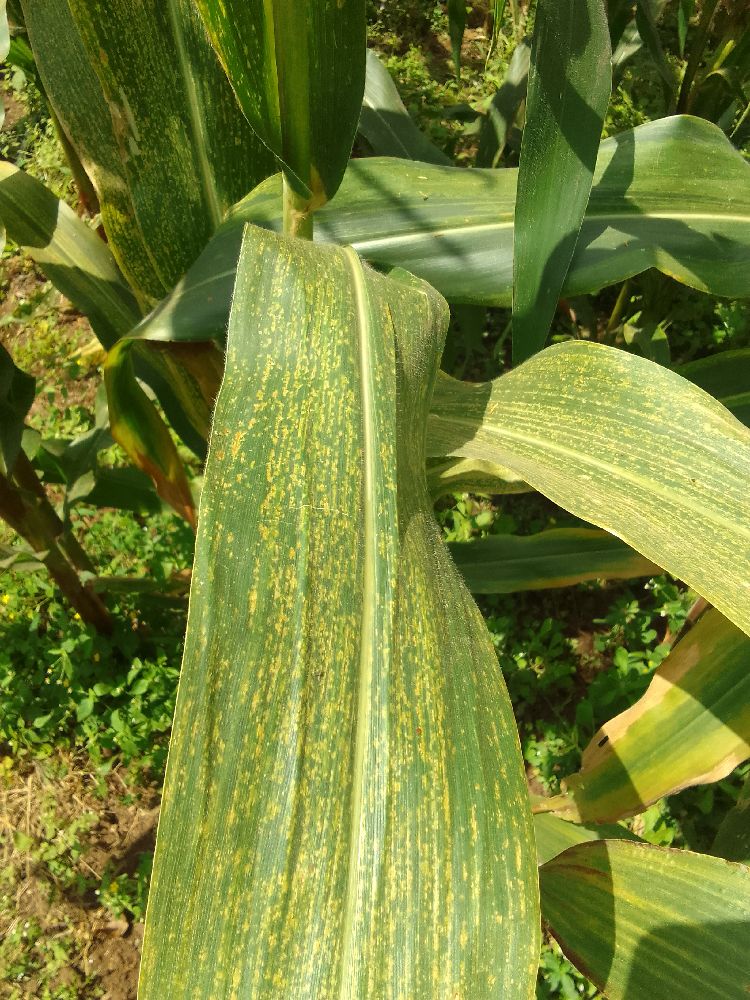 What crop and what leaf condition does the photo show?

maize, maize streak virus
